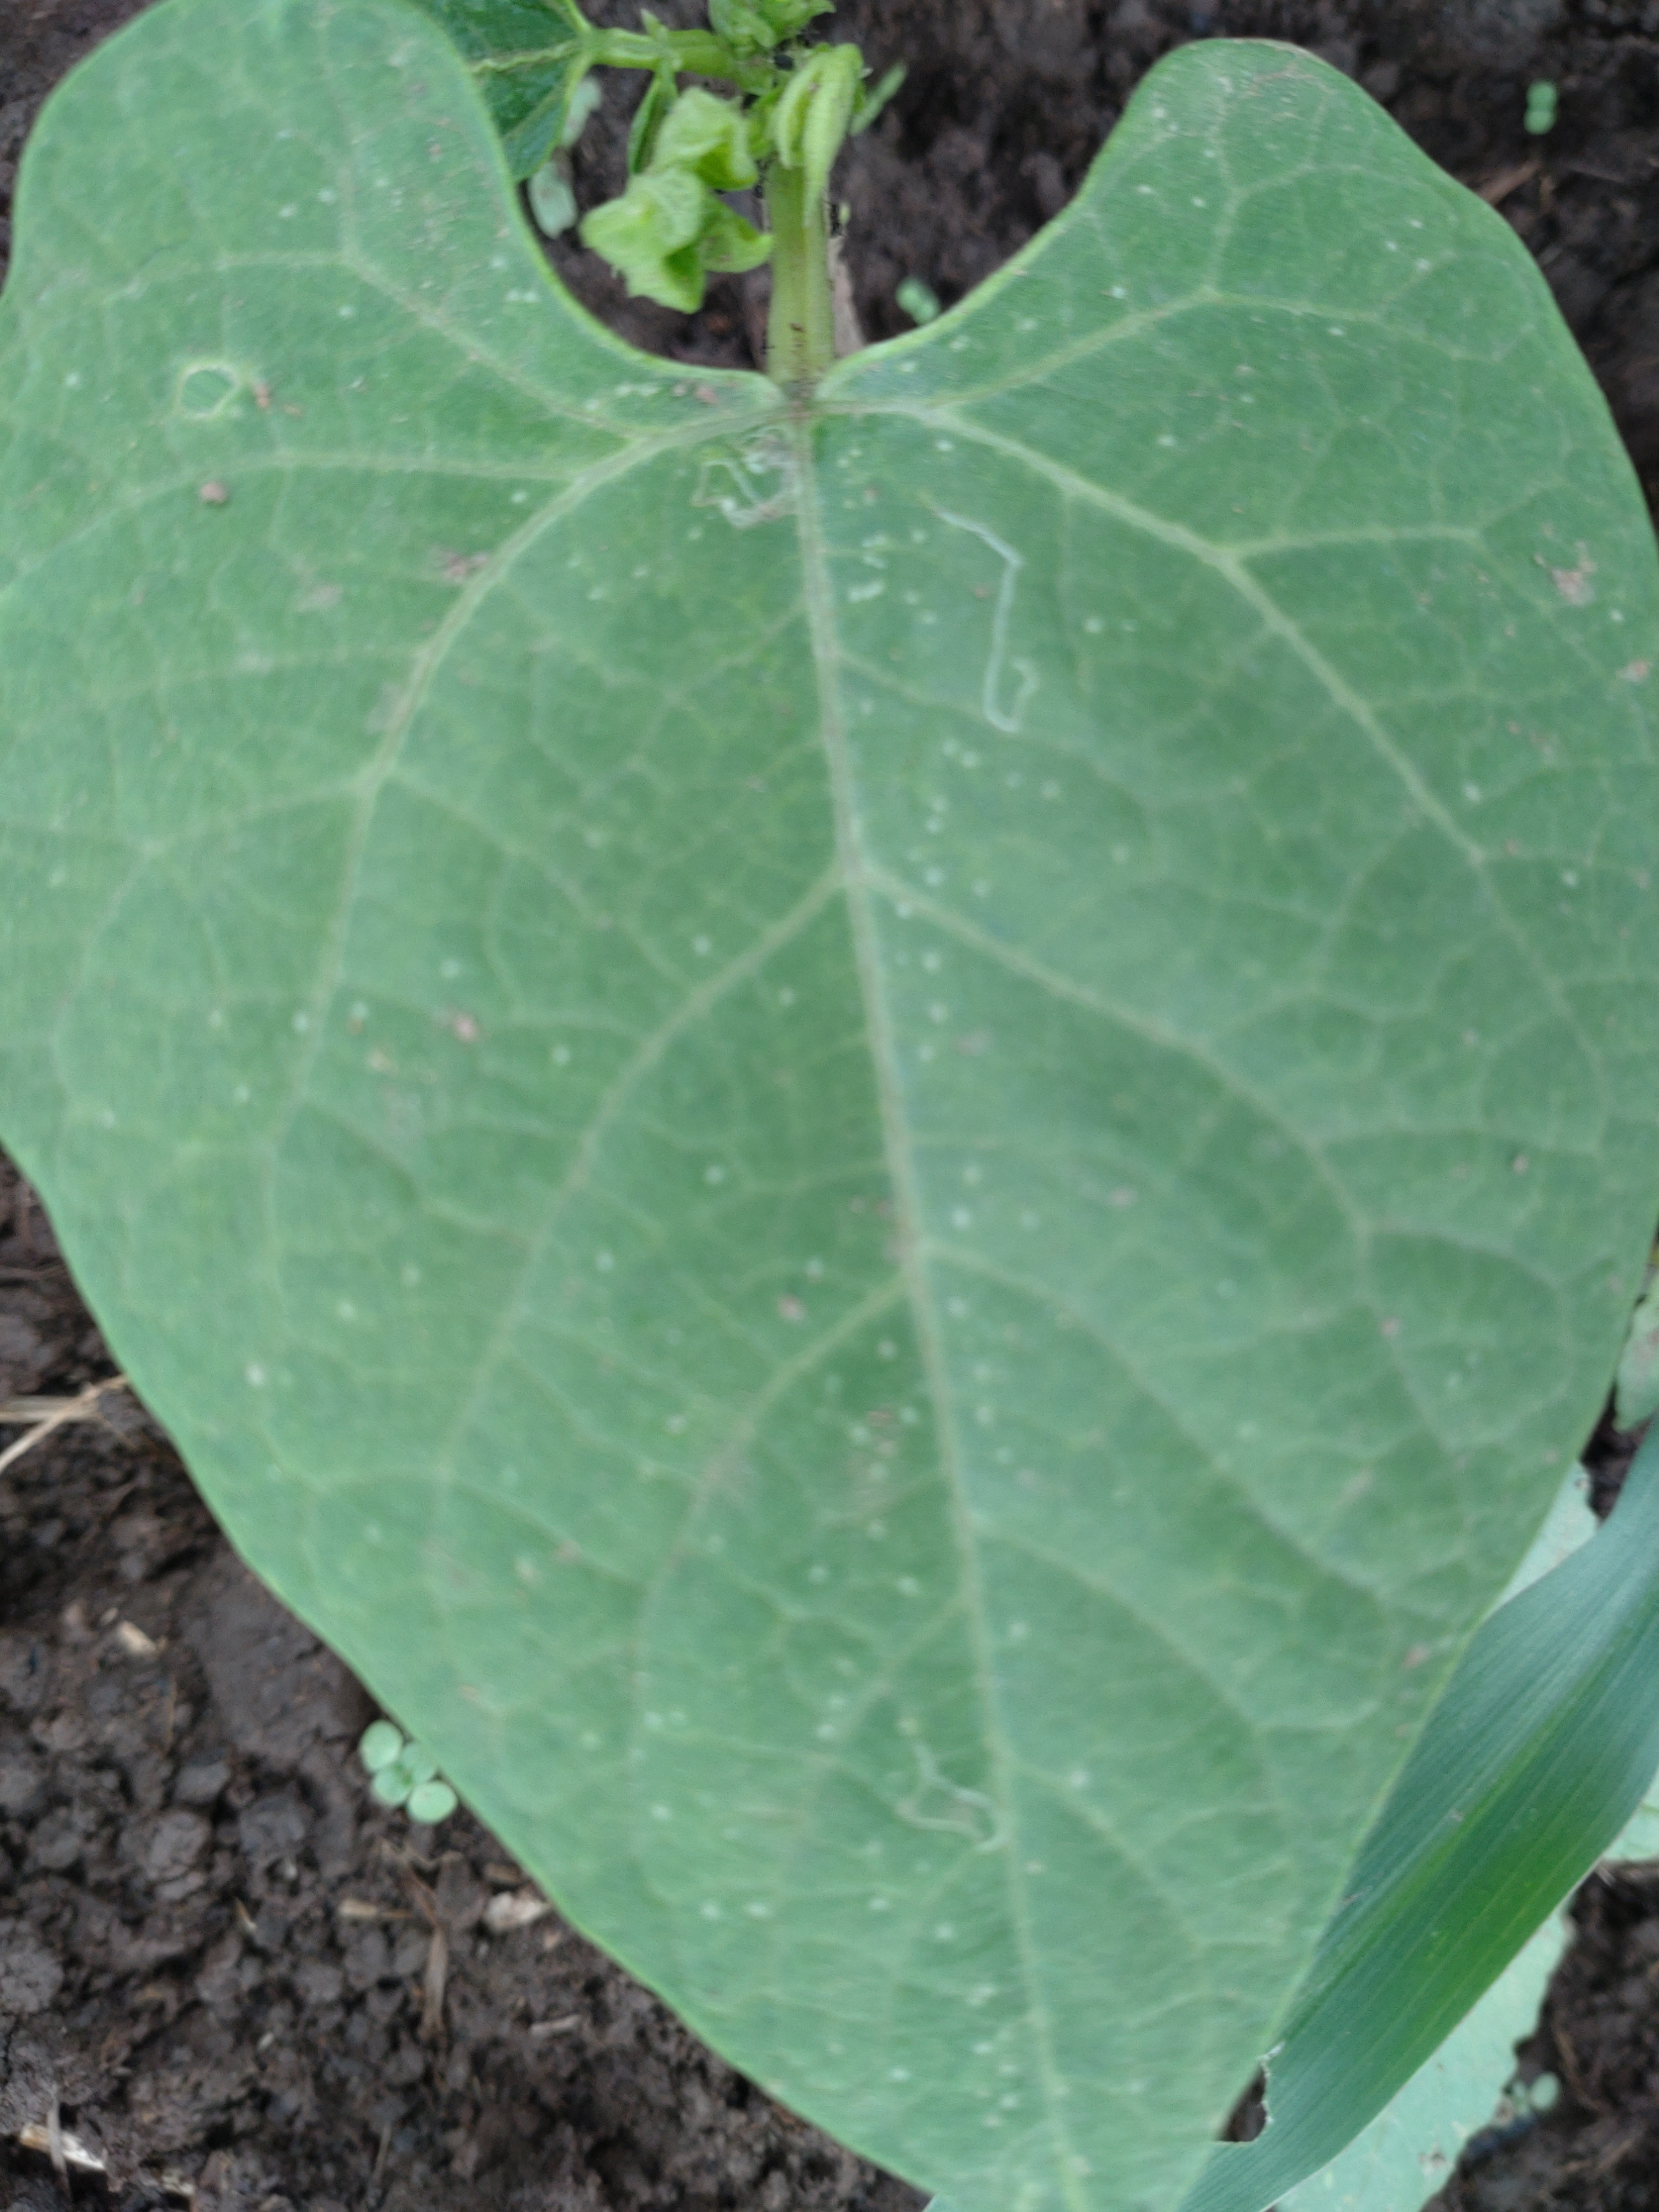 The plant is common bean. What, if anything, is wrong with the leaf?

healthy
